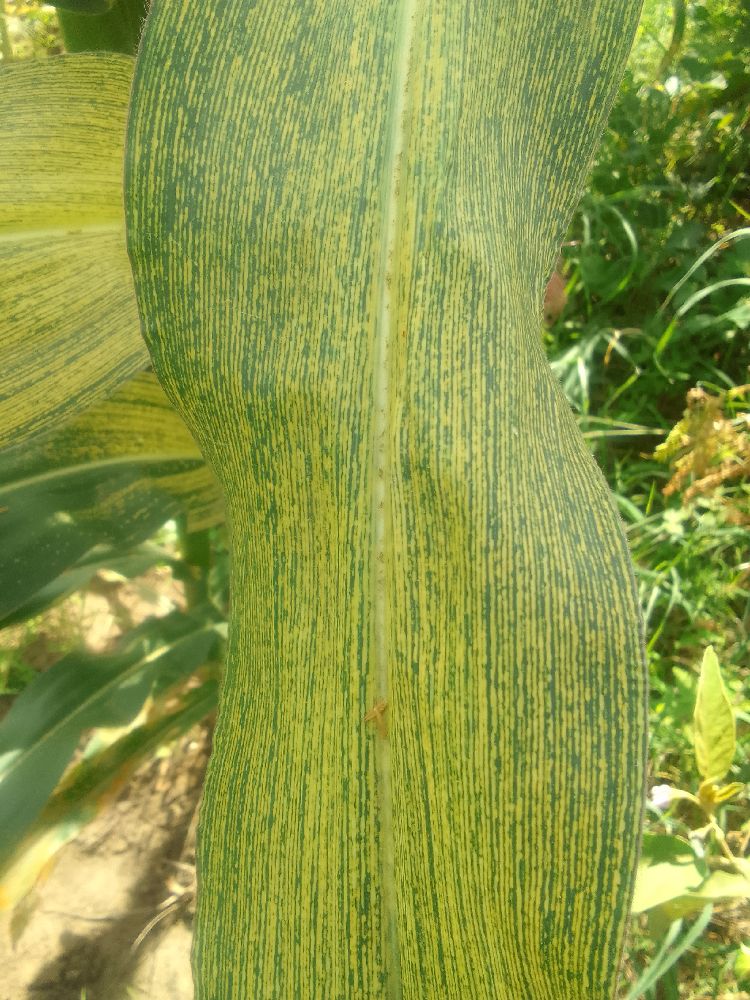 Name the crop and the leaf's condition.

maize, maize streak virus
